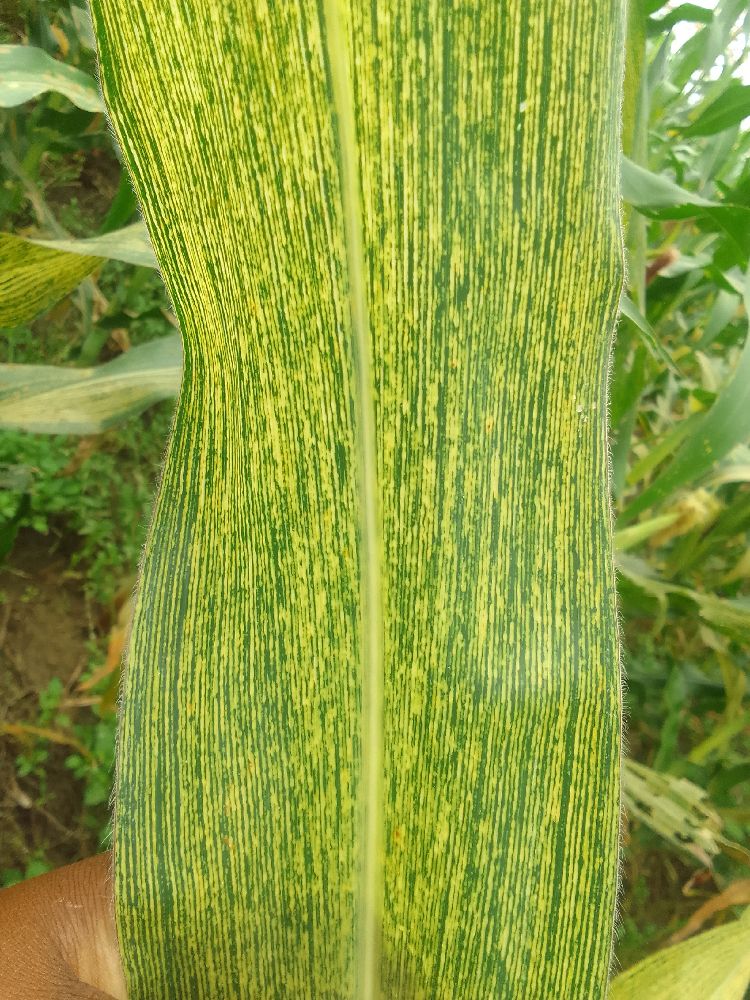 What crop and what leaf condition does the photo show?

maize, maize streak virus
